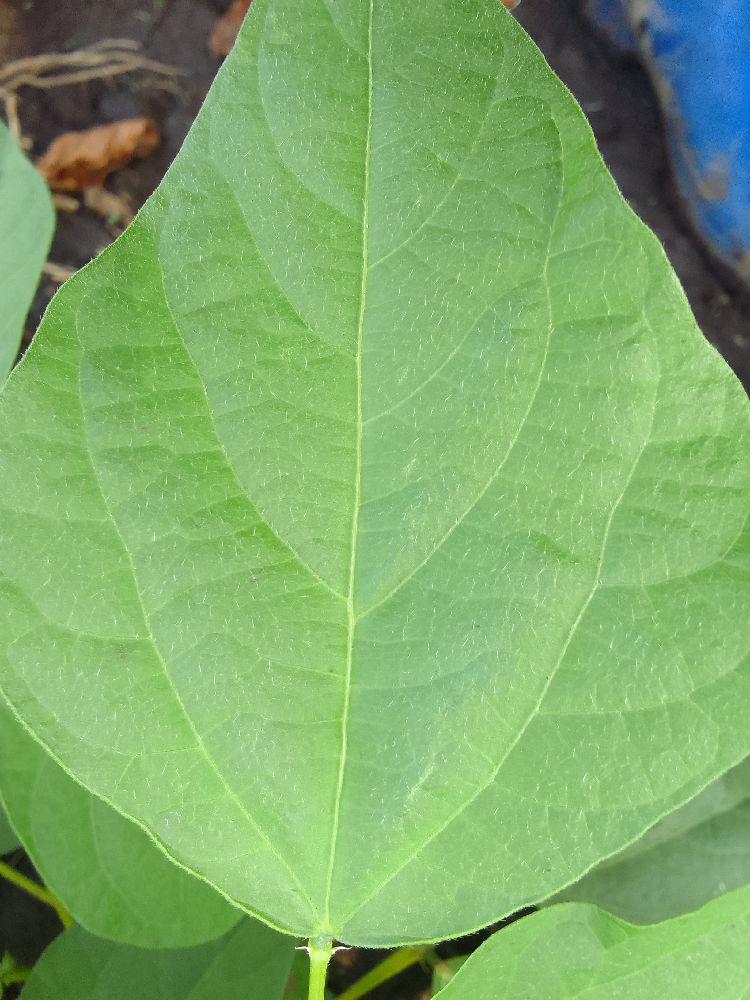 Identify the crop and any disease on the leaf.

common bean, healthy
